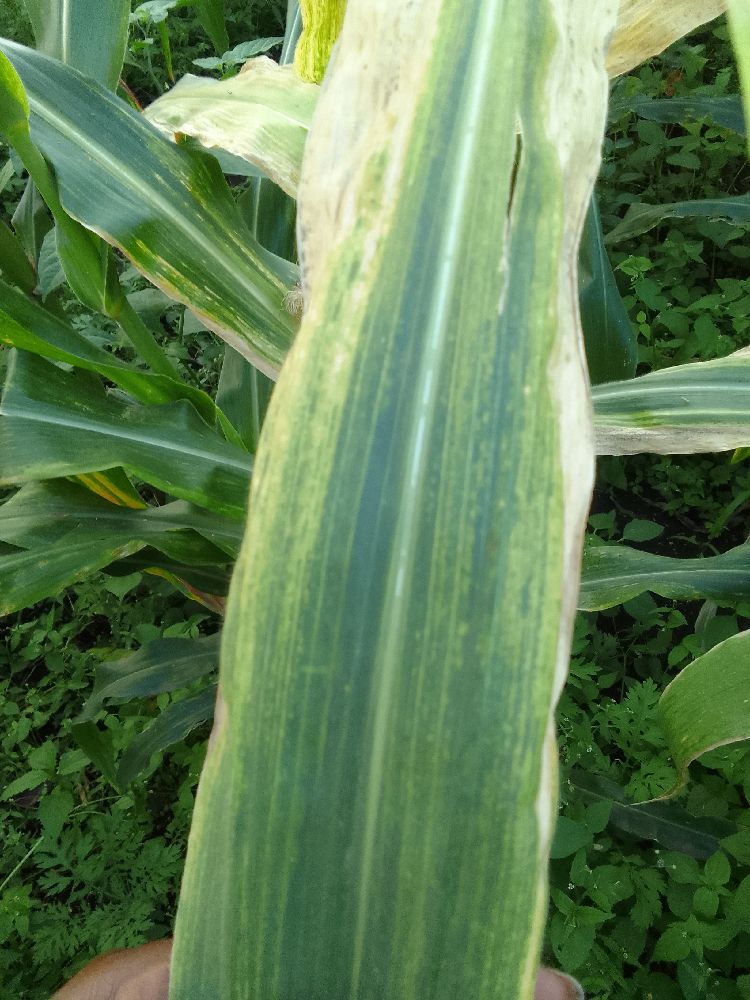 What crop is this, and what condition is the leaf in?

maize, maize lethal necrosis
